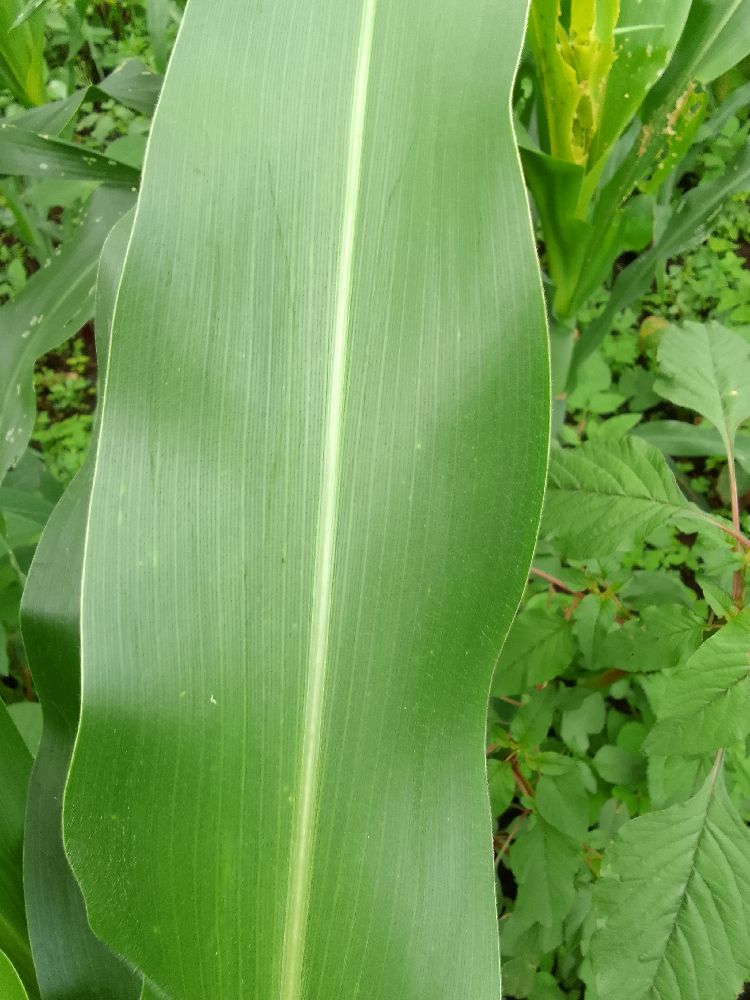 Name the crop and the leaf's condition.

maize, healthy
